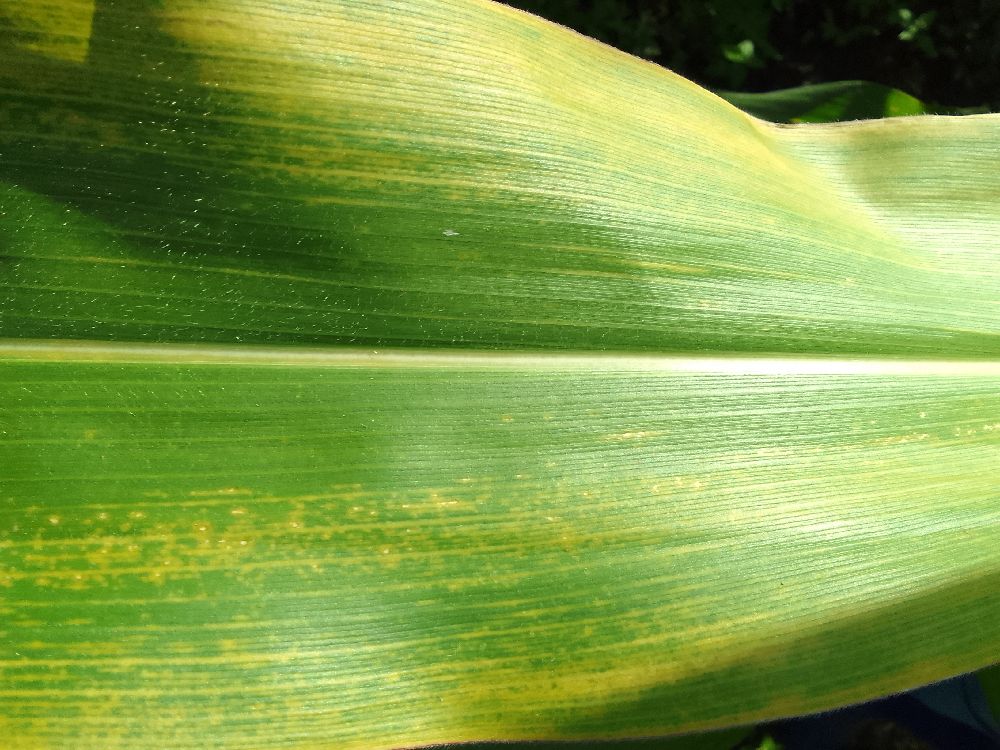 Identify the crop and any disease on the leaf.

maize, maize lethal necrosis
